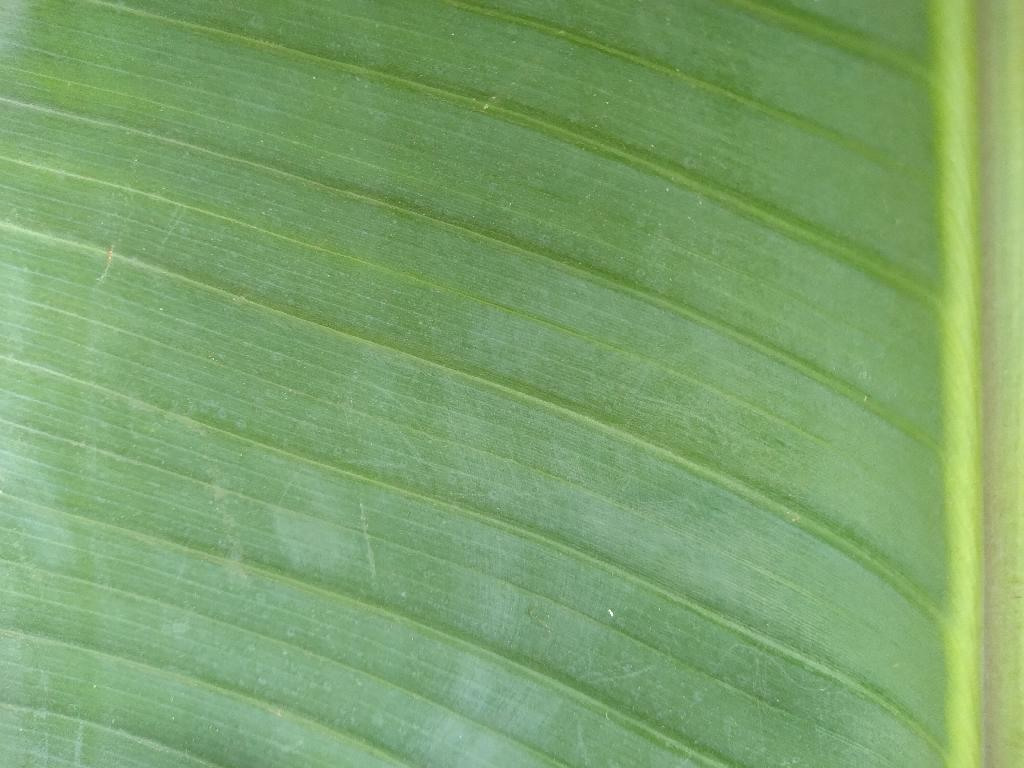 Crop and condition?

banana, healthy
